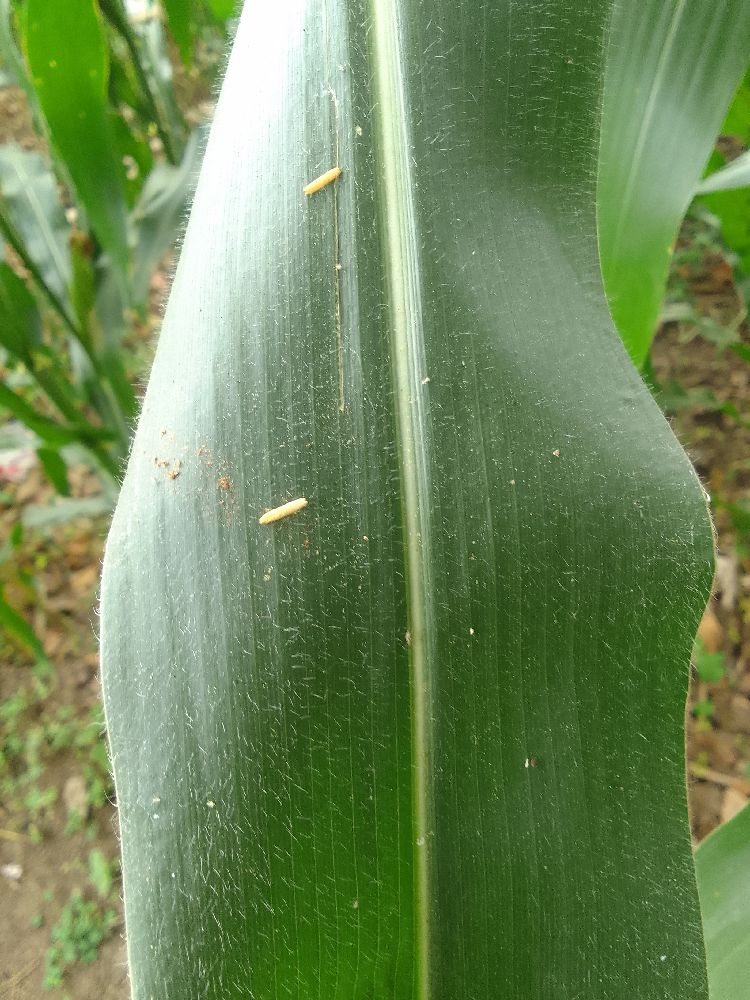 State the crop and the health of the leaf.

maize, healthy
